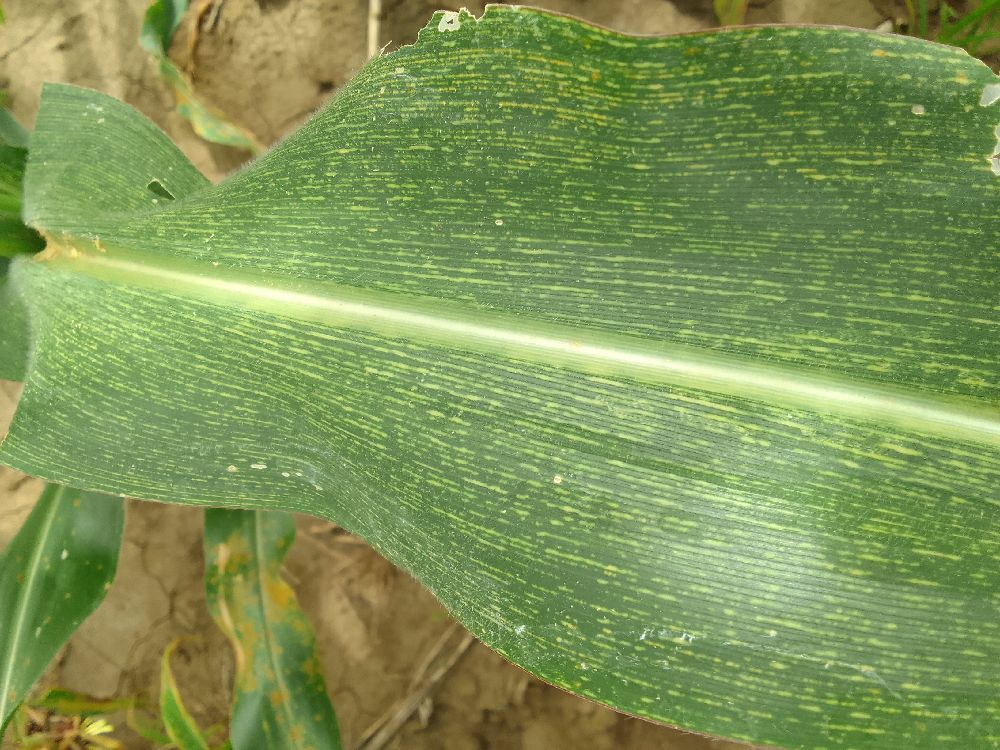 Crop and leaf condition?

maize, maize streak virus
